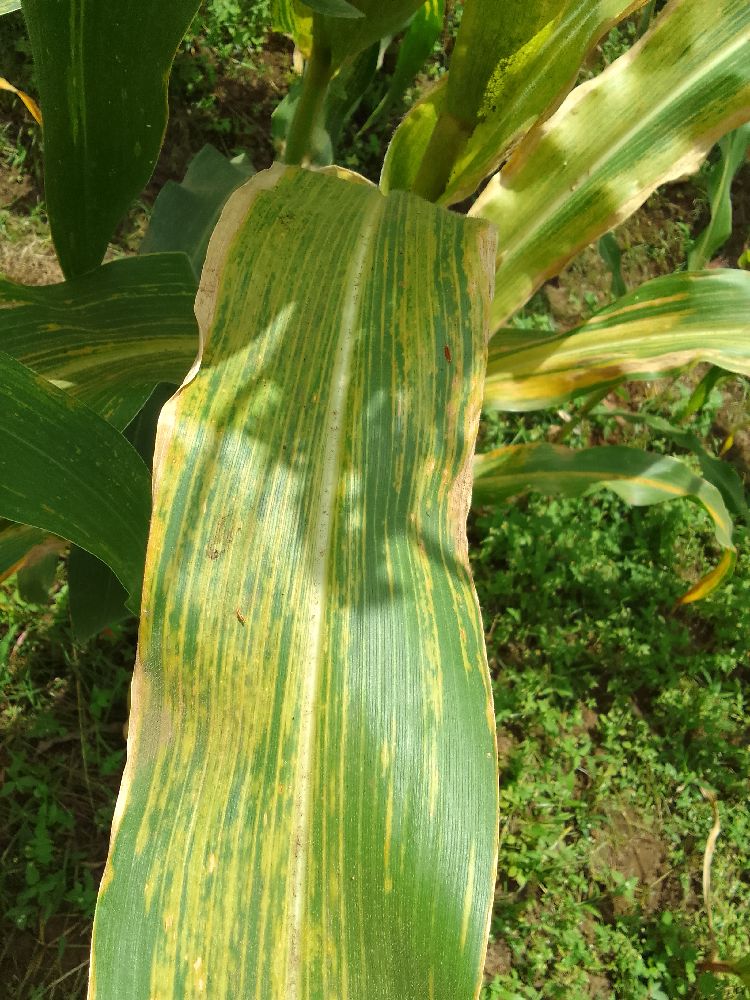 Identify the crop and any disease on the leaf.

maize, maize lethal necrosis
